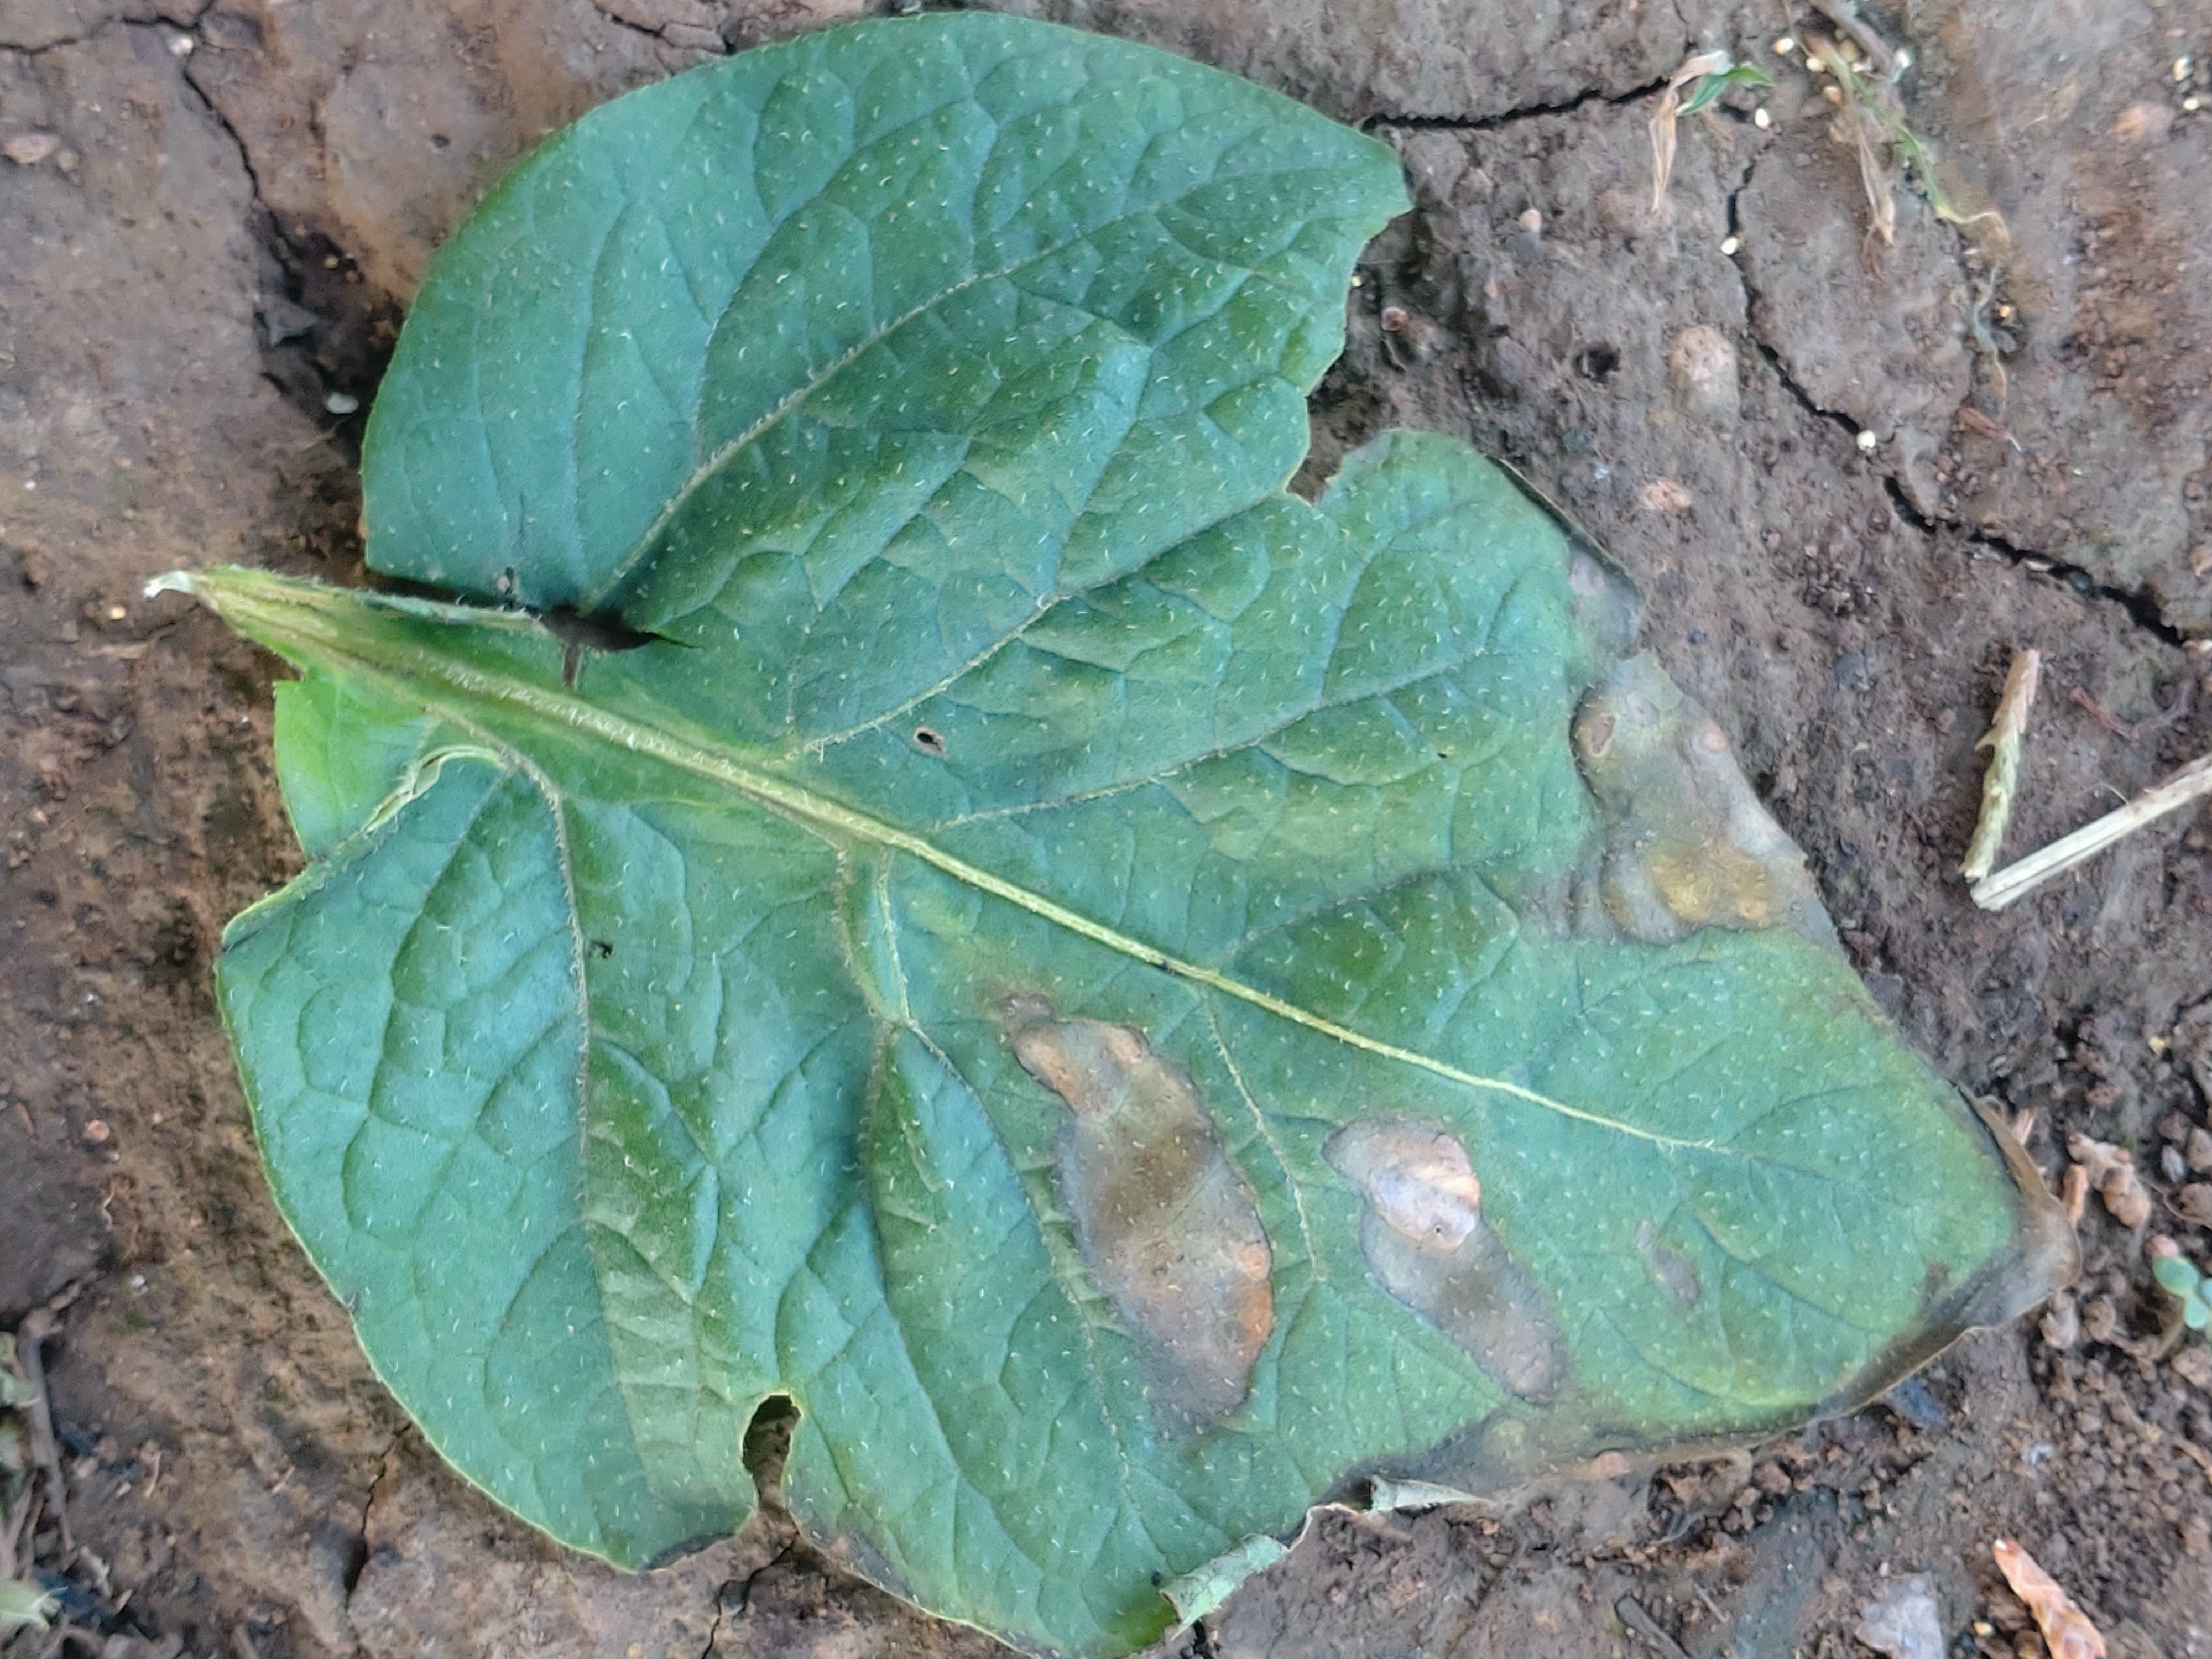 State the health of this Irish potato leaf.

early blight
